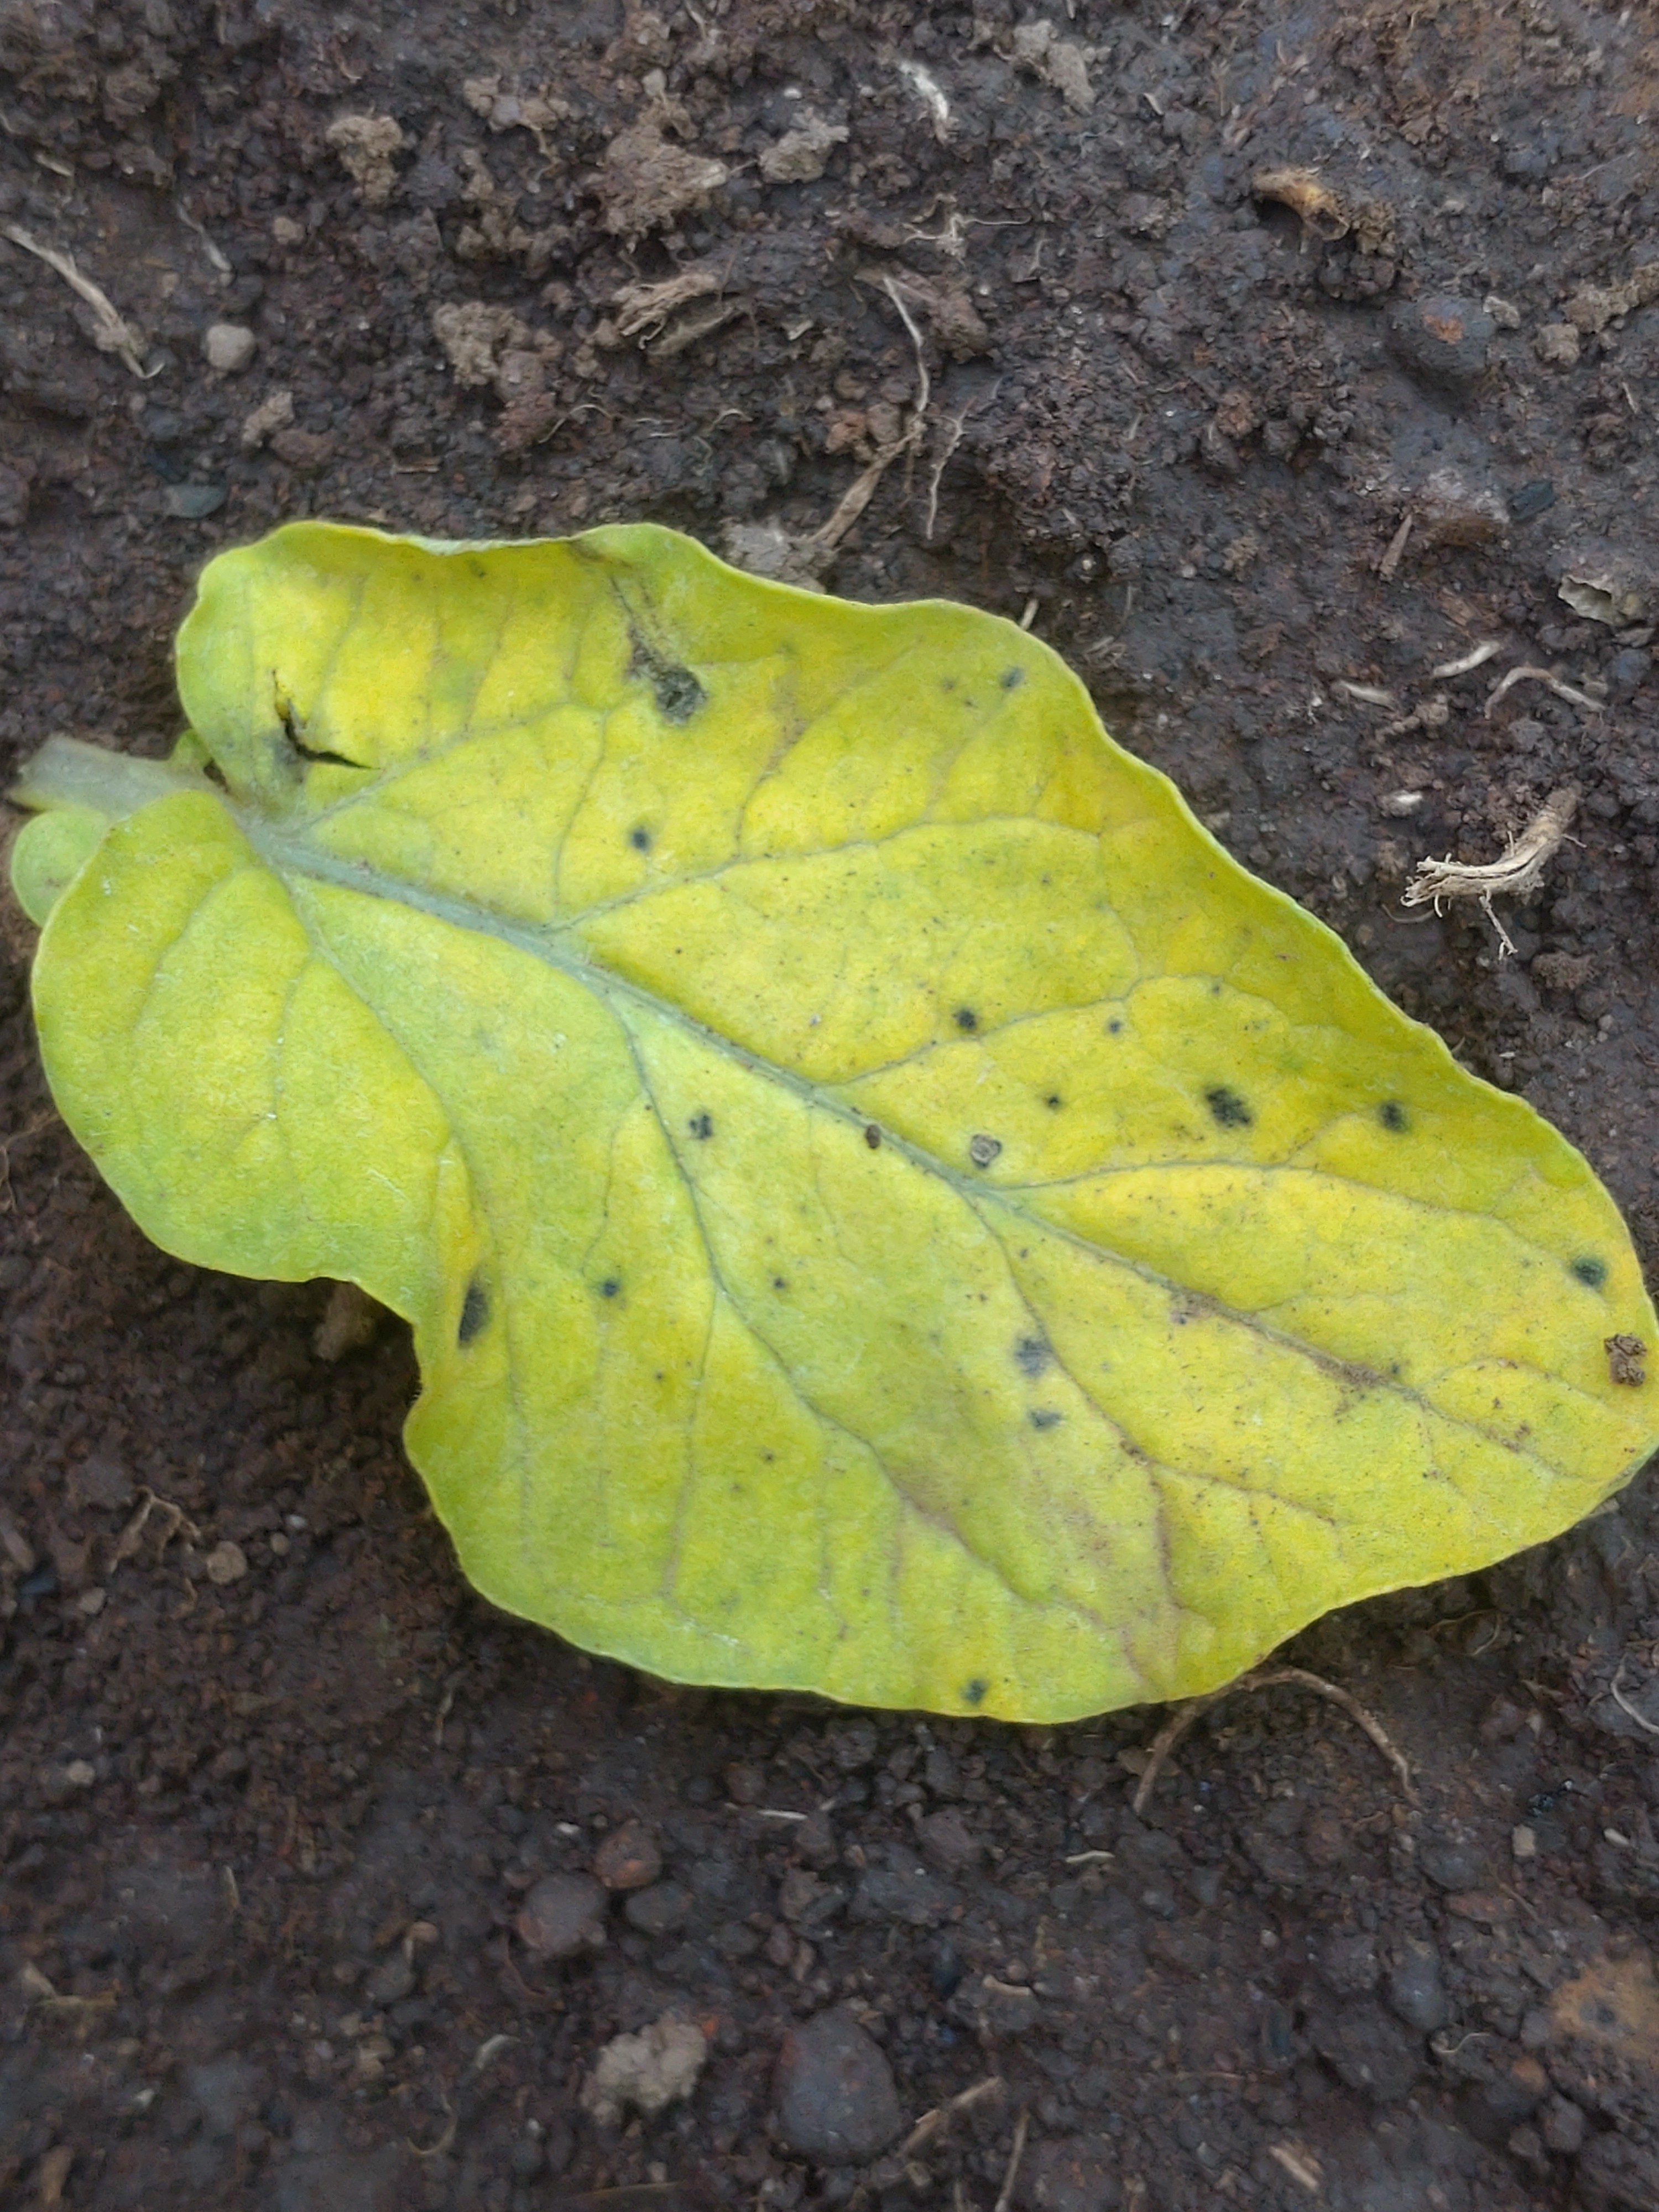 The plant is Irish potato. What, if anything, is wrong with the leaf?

late blight
